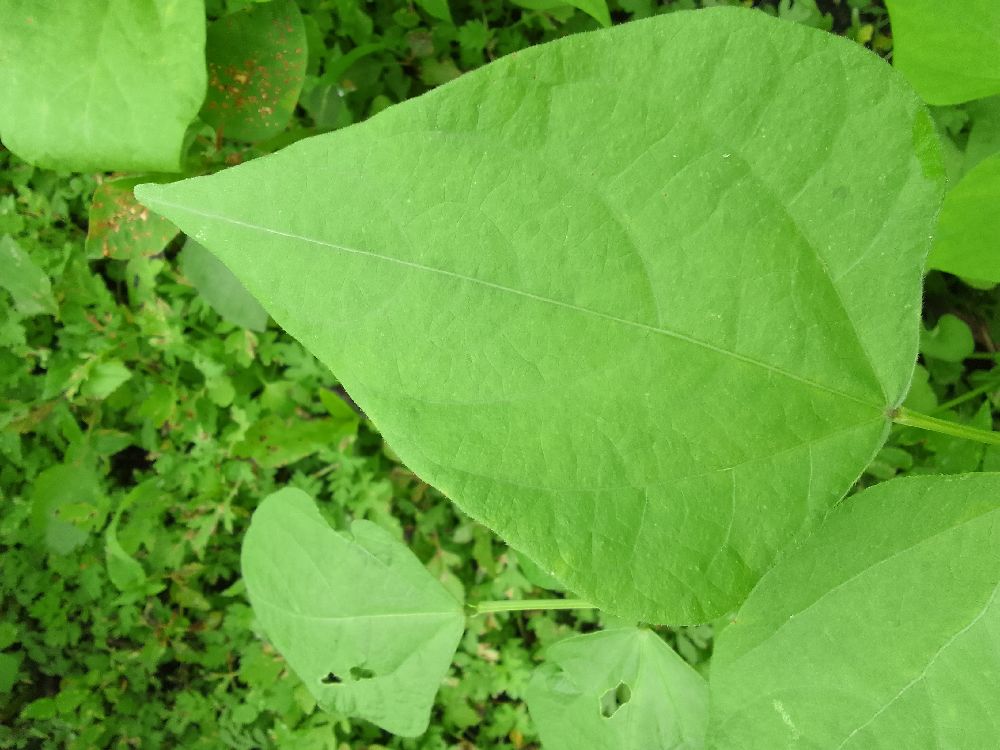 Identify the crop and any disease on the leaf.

common bean, healthy
